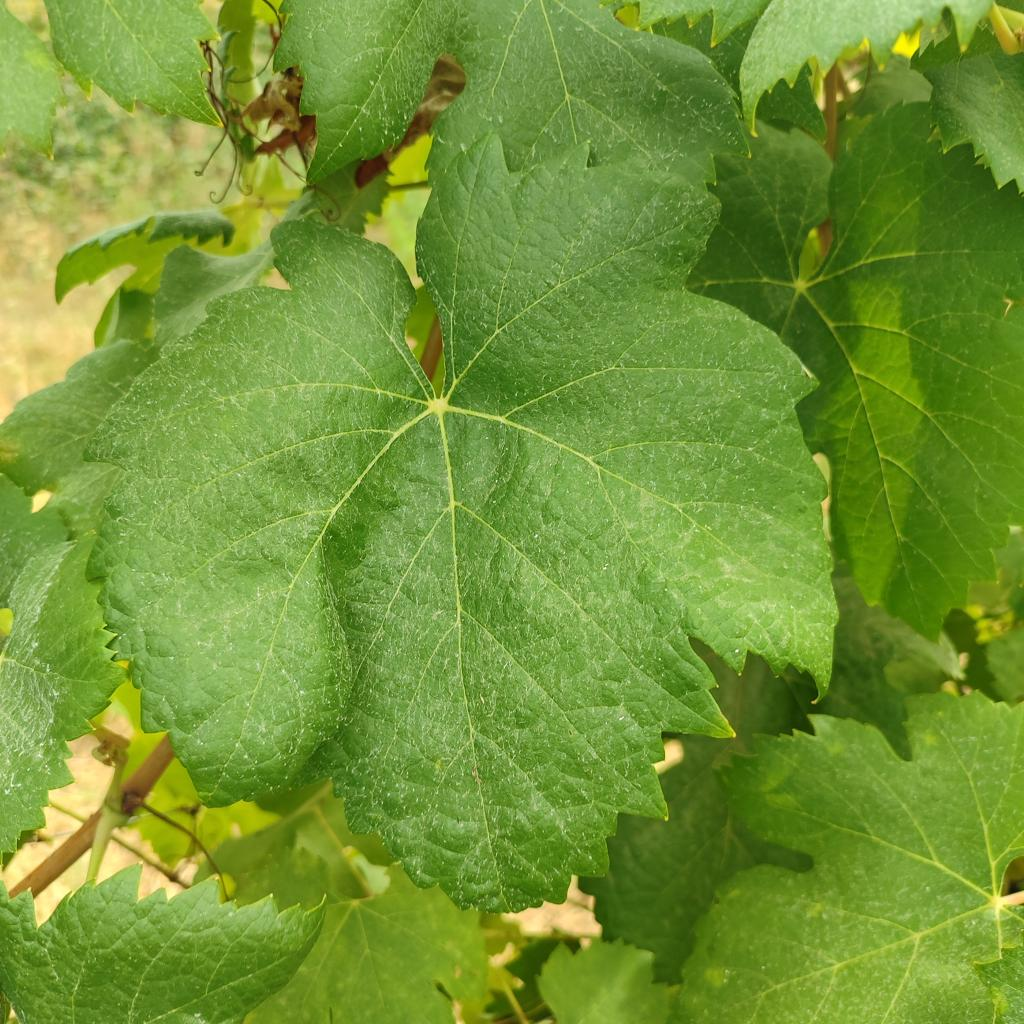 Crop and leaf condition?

grapevine, healthy
